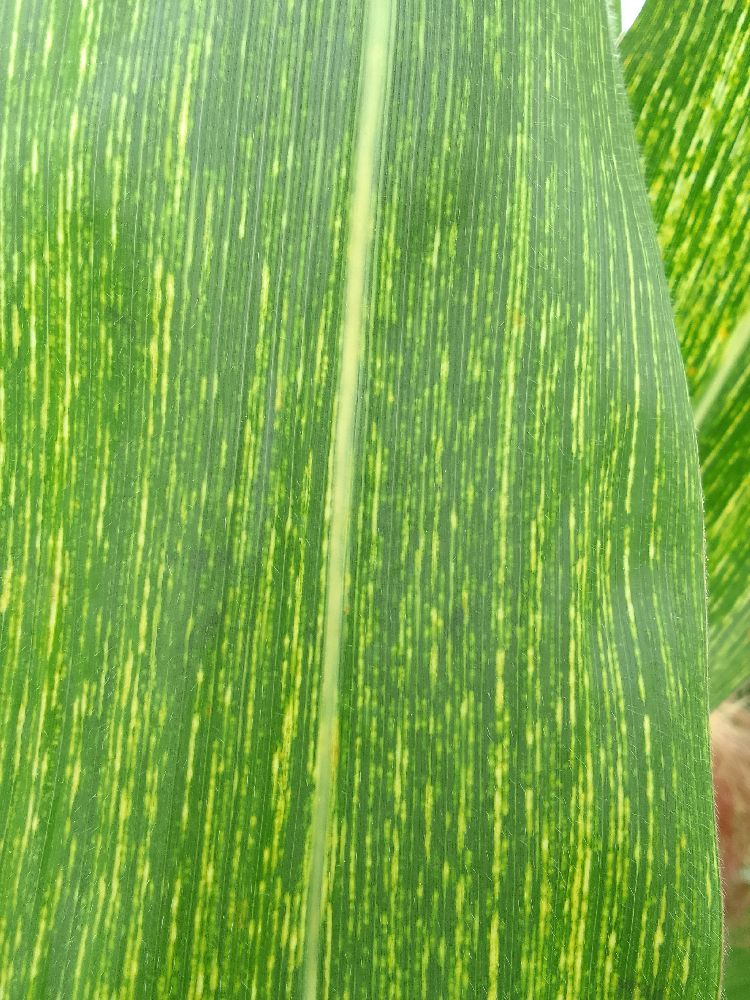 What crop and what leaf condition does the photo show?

maize, maize streak virus
